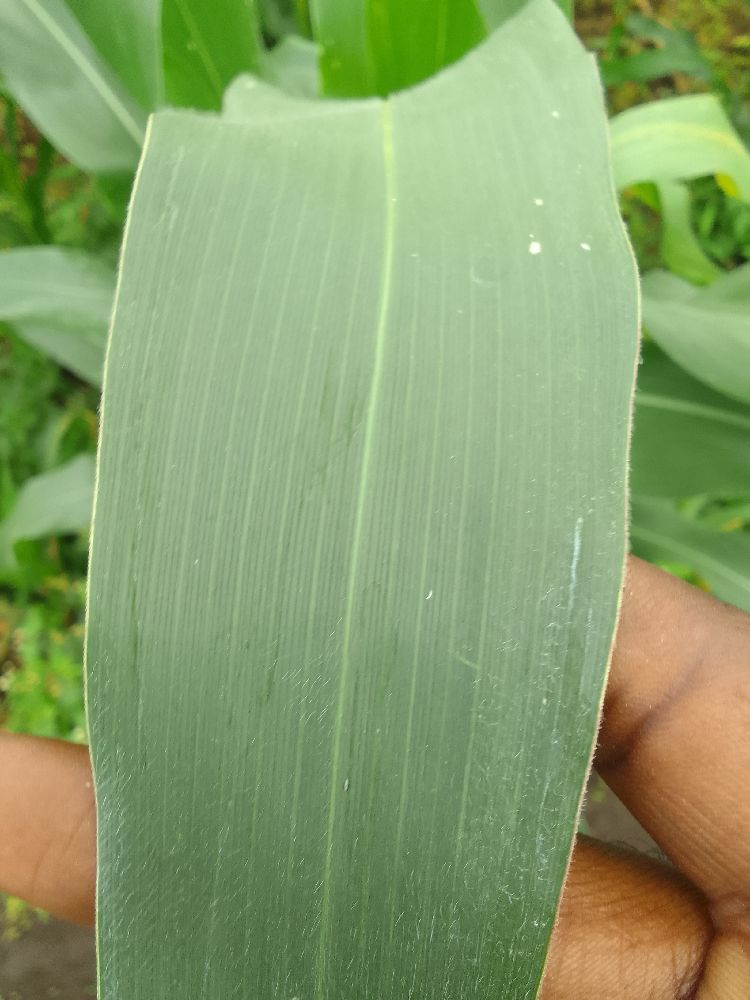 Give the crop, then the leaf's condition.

maize, healthy
